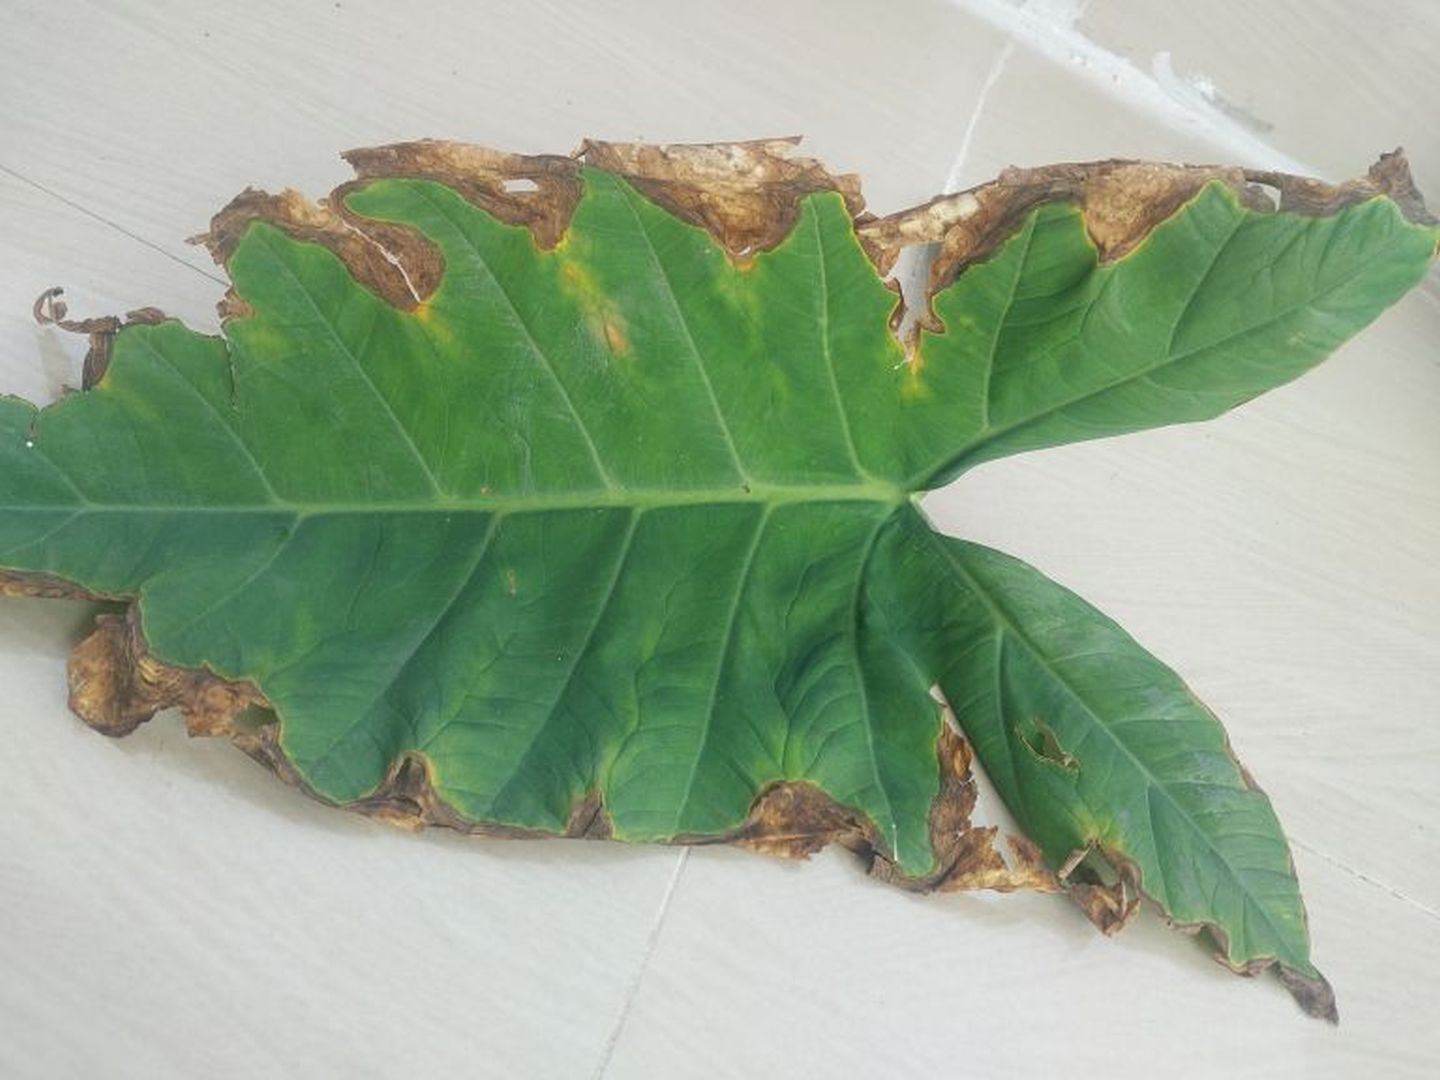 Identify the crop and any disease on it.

taro, leaf blight
